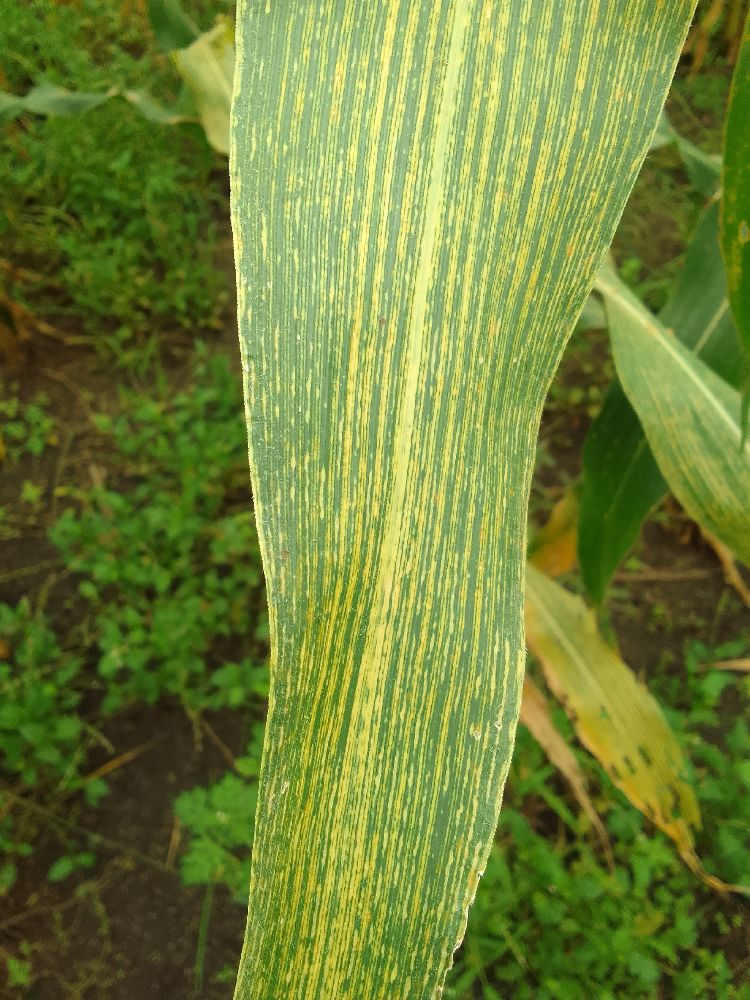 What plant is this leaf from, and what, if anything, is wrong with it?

maize, maize streak virus
